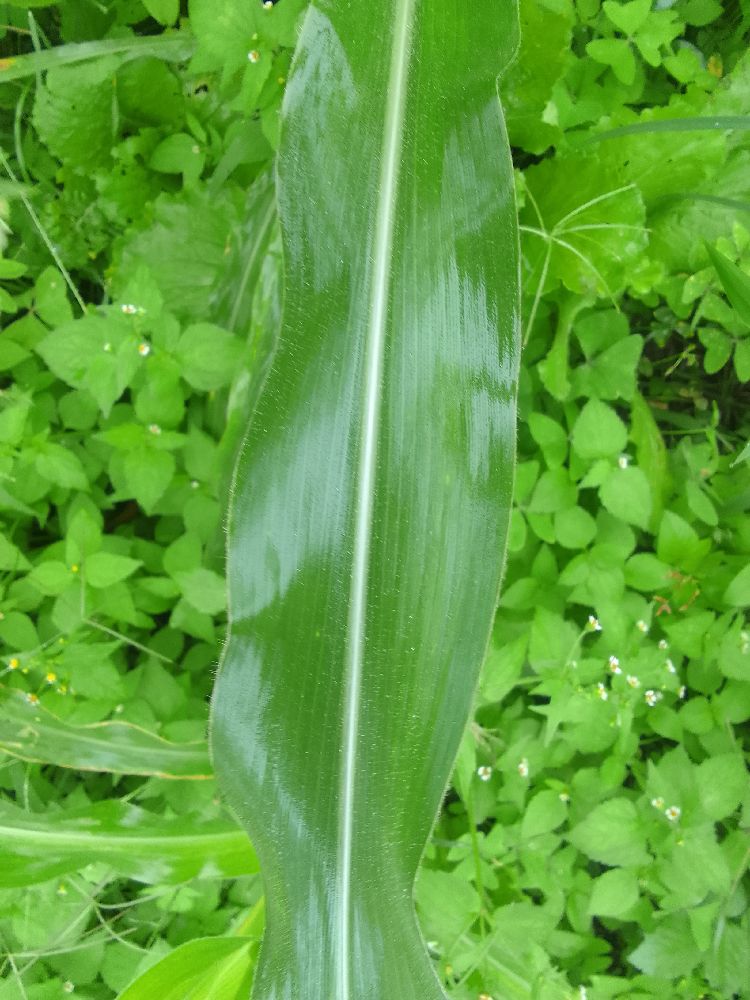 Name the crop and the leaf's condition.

maize, healthy
